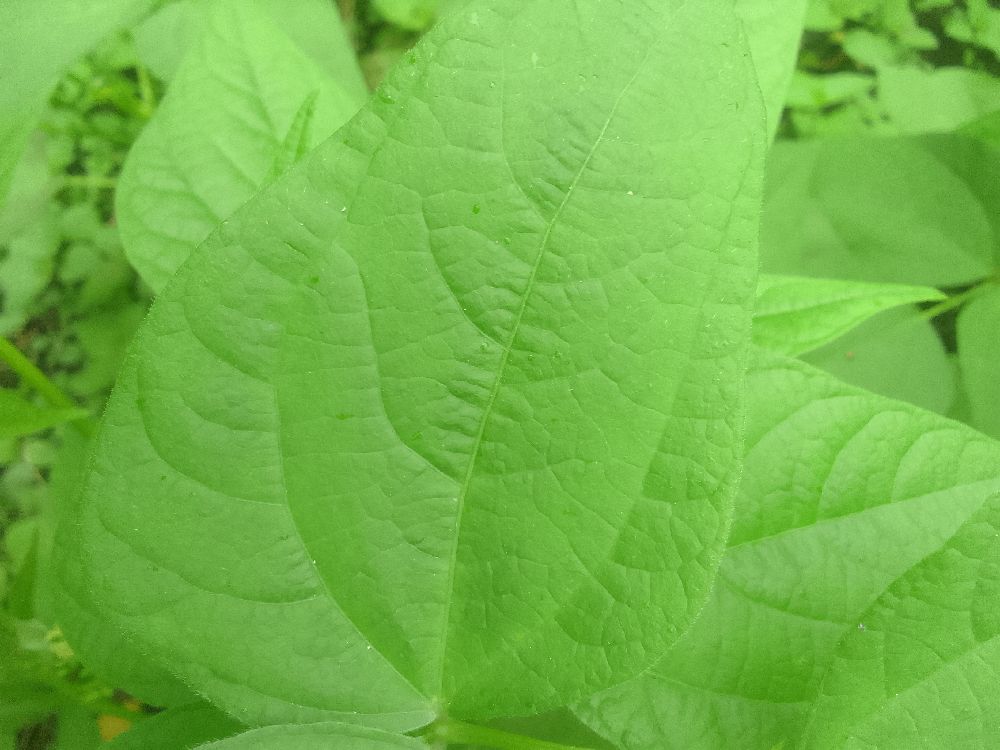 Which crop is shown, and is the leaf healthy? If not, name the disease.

common bean, healthy
